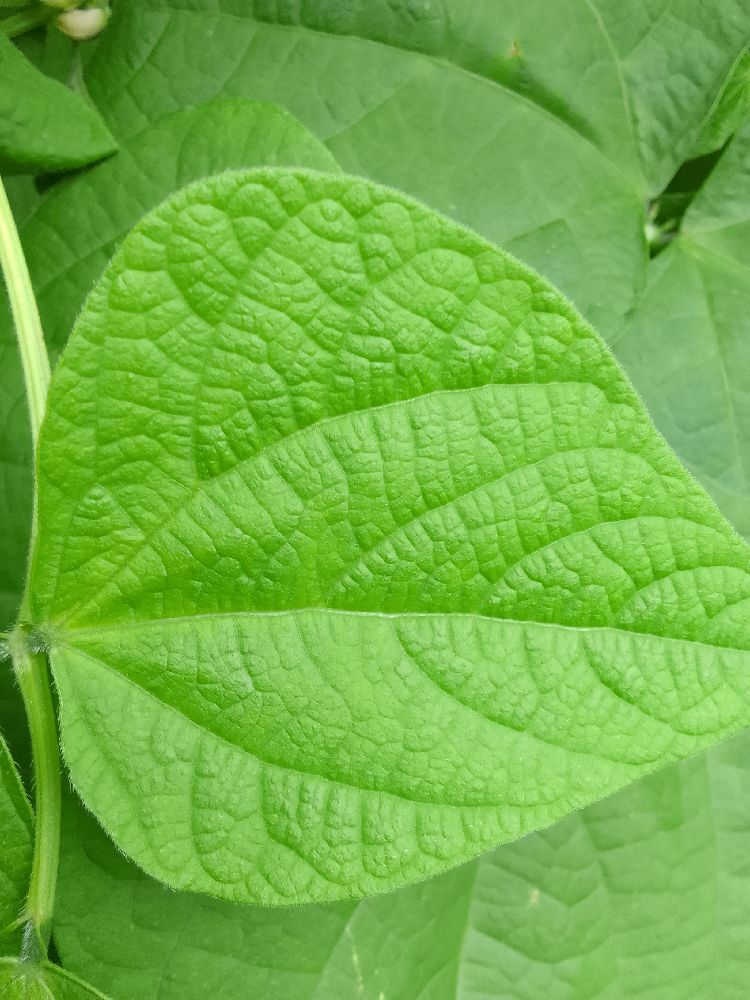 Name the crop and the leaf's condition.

common bean, healthy
